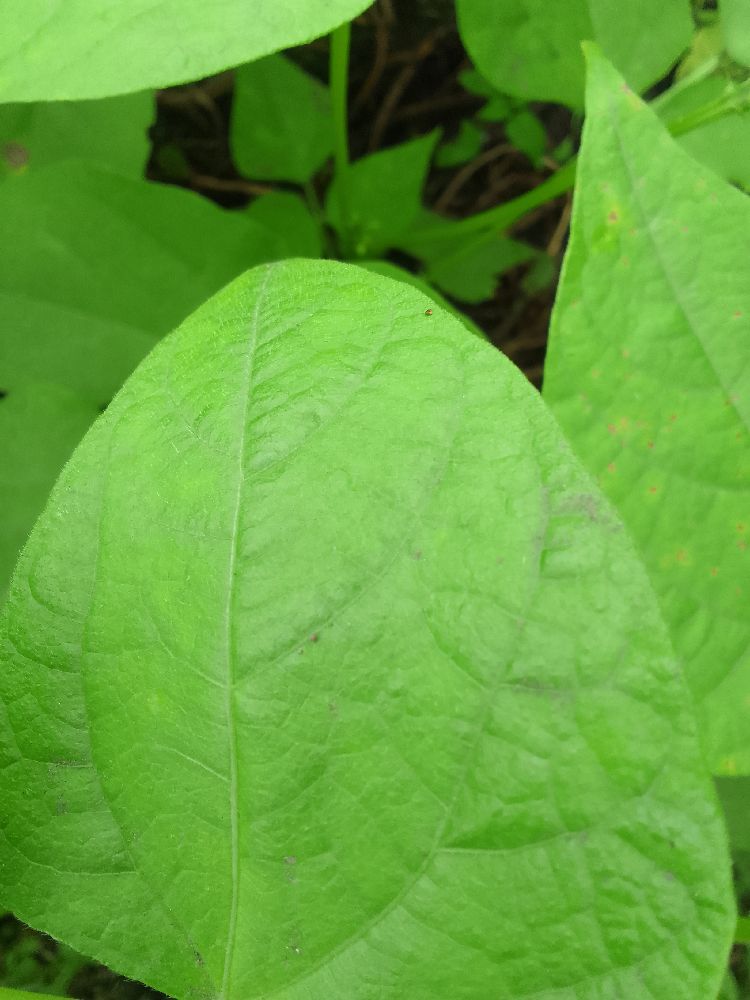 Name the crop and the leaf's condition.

common bean, healthy
